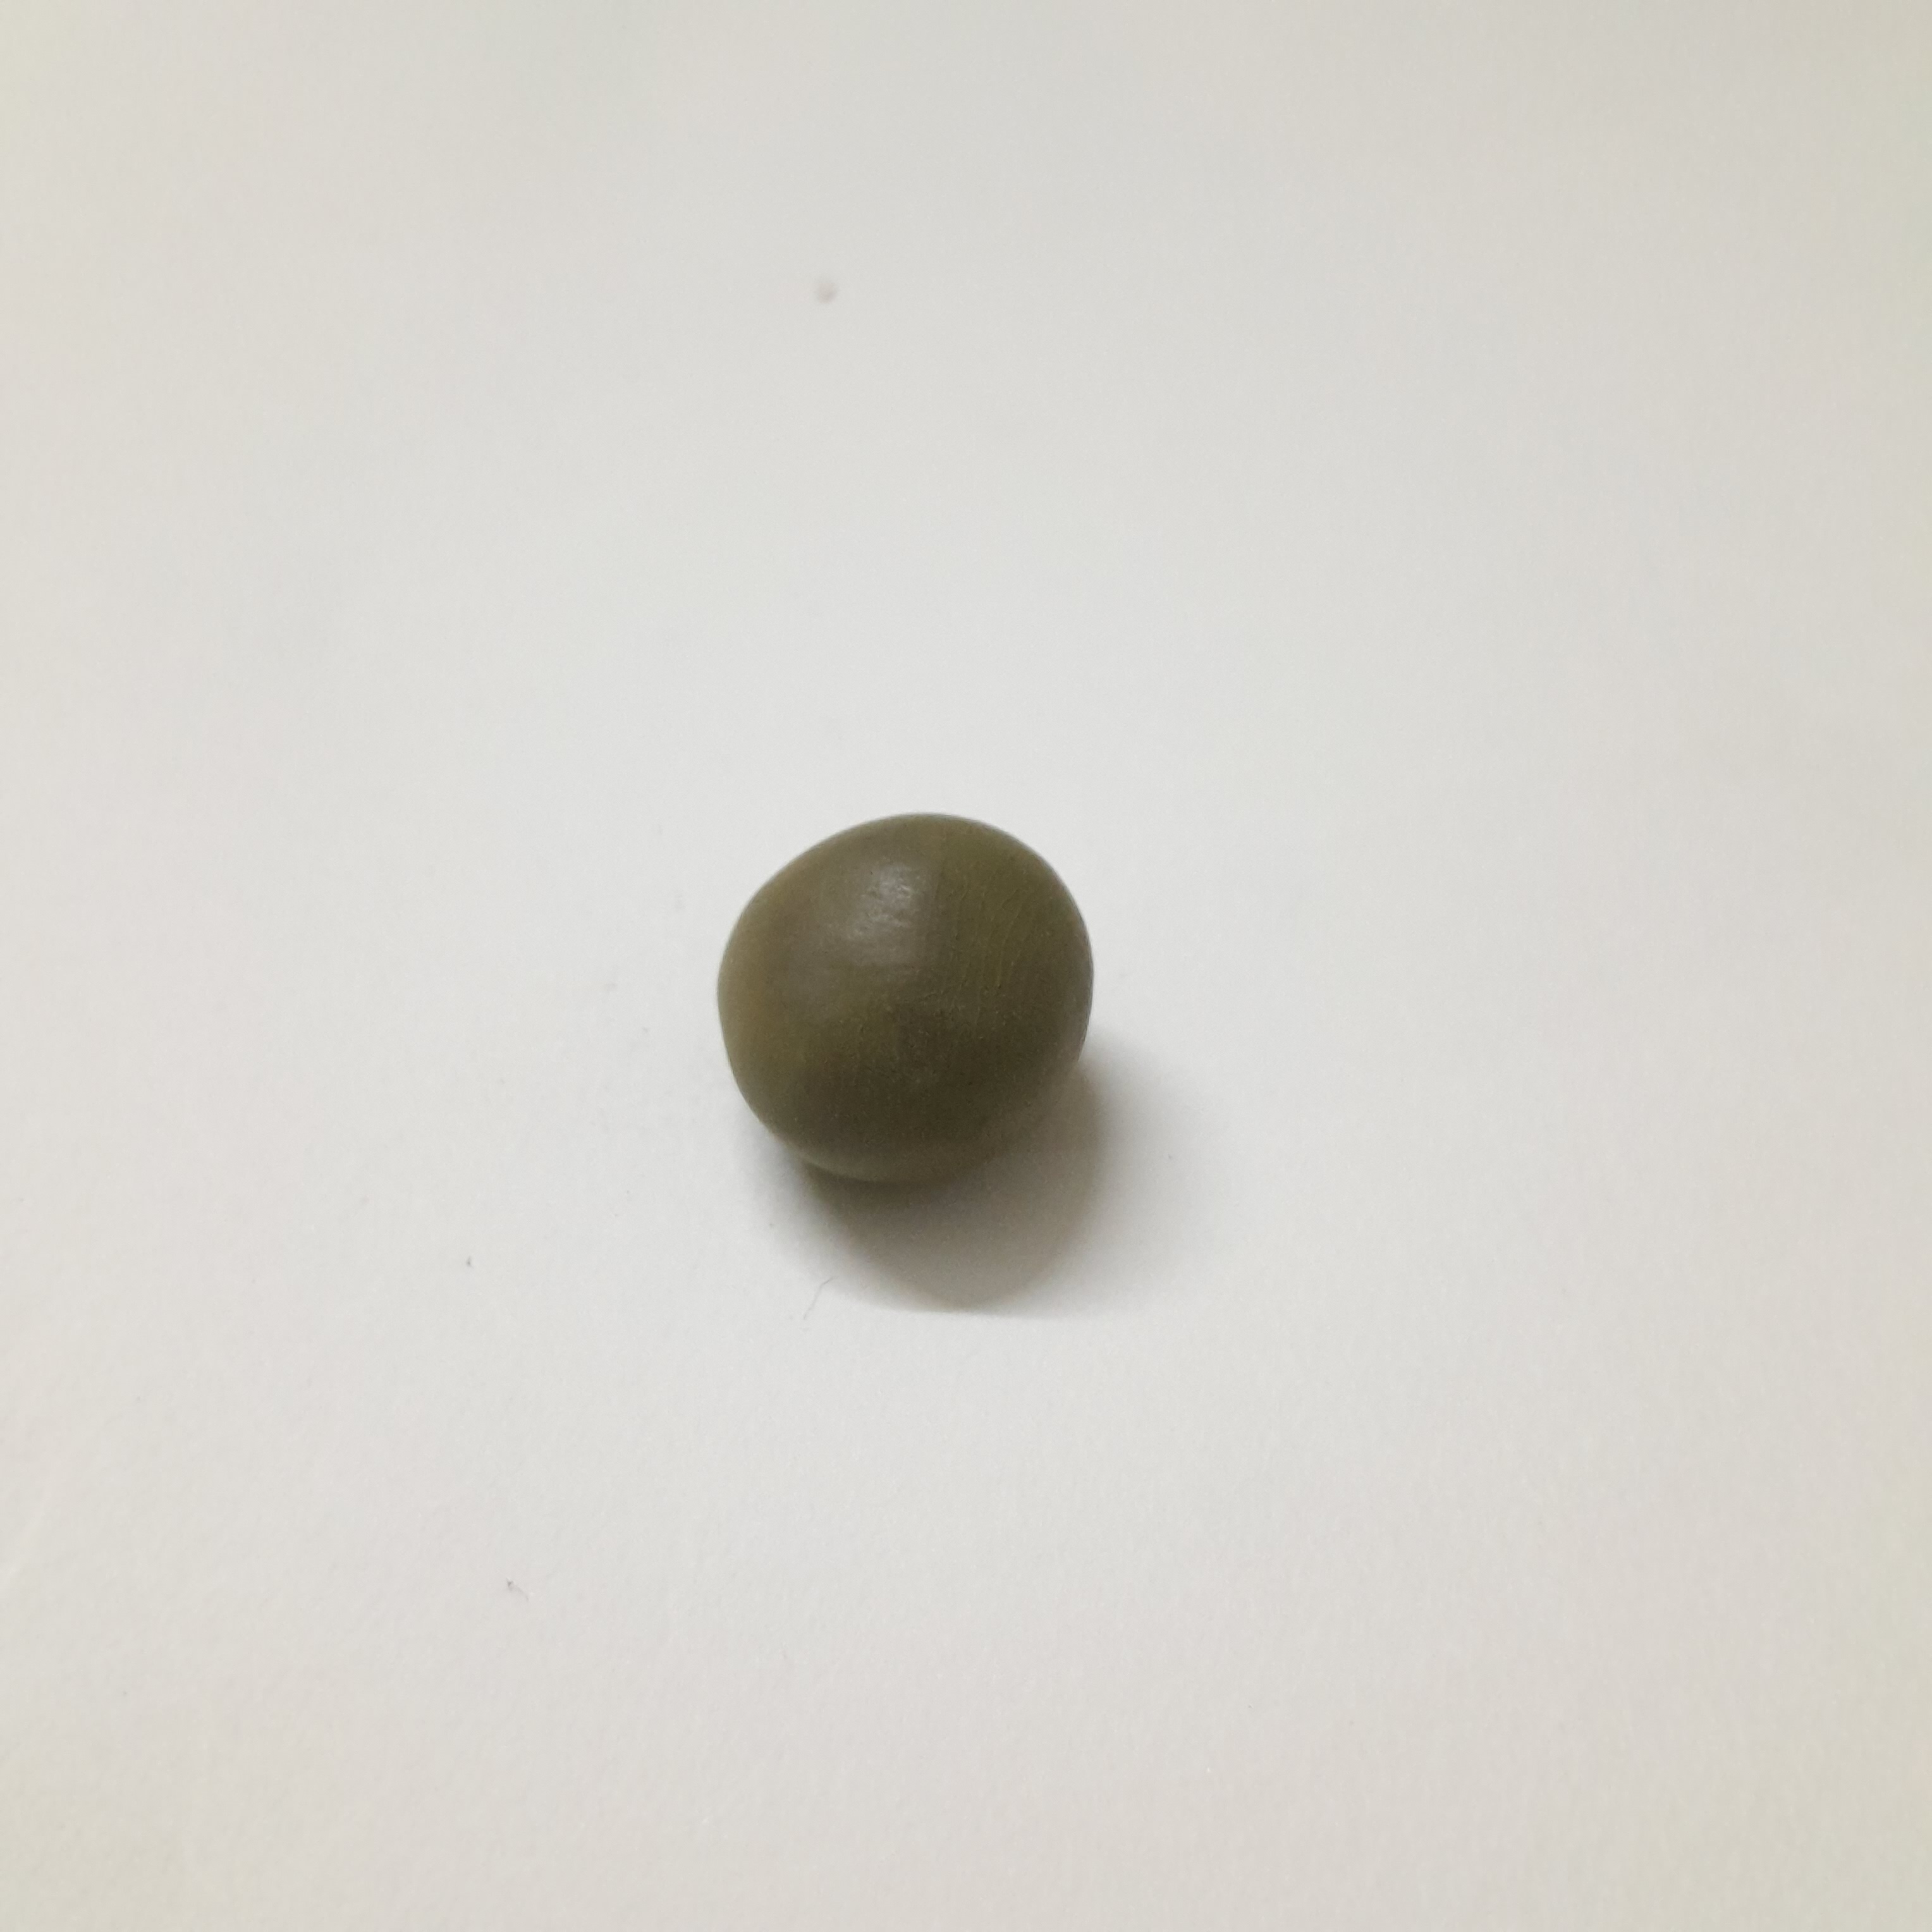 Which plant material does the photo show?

sagargota
